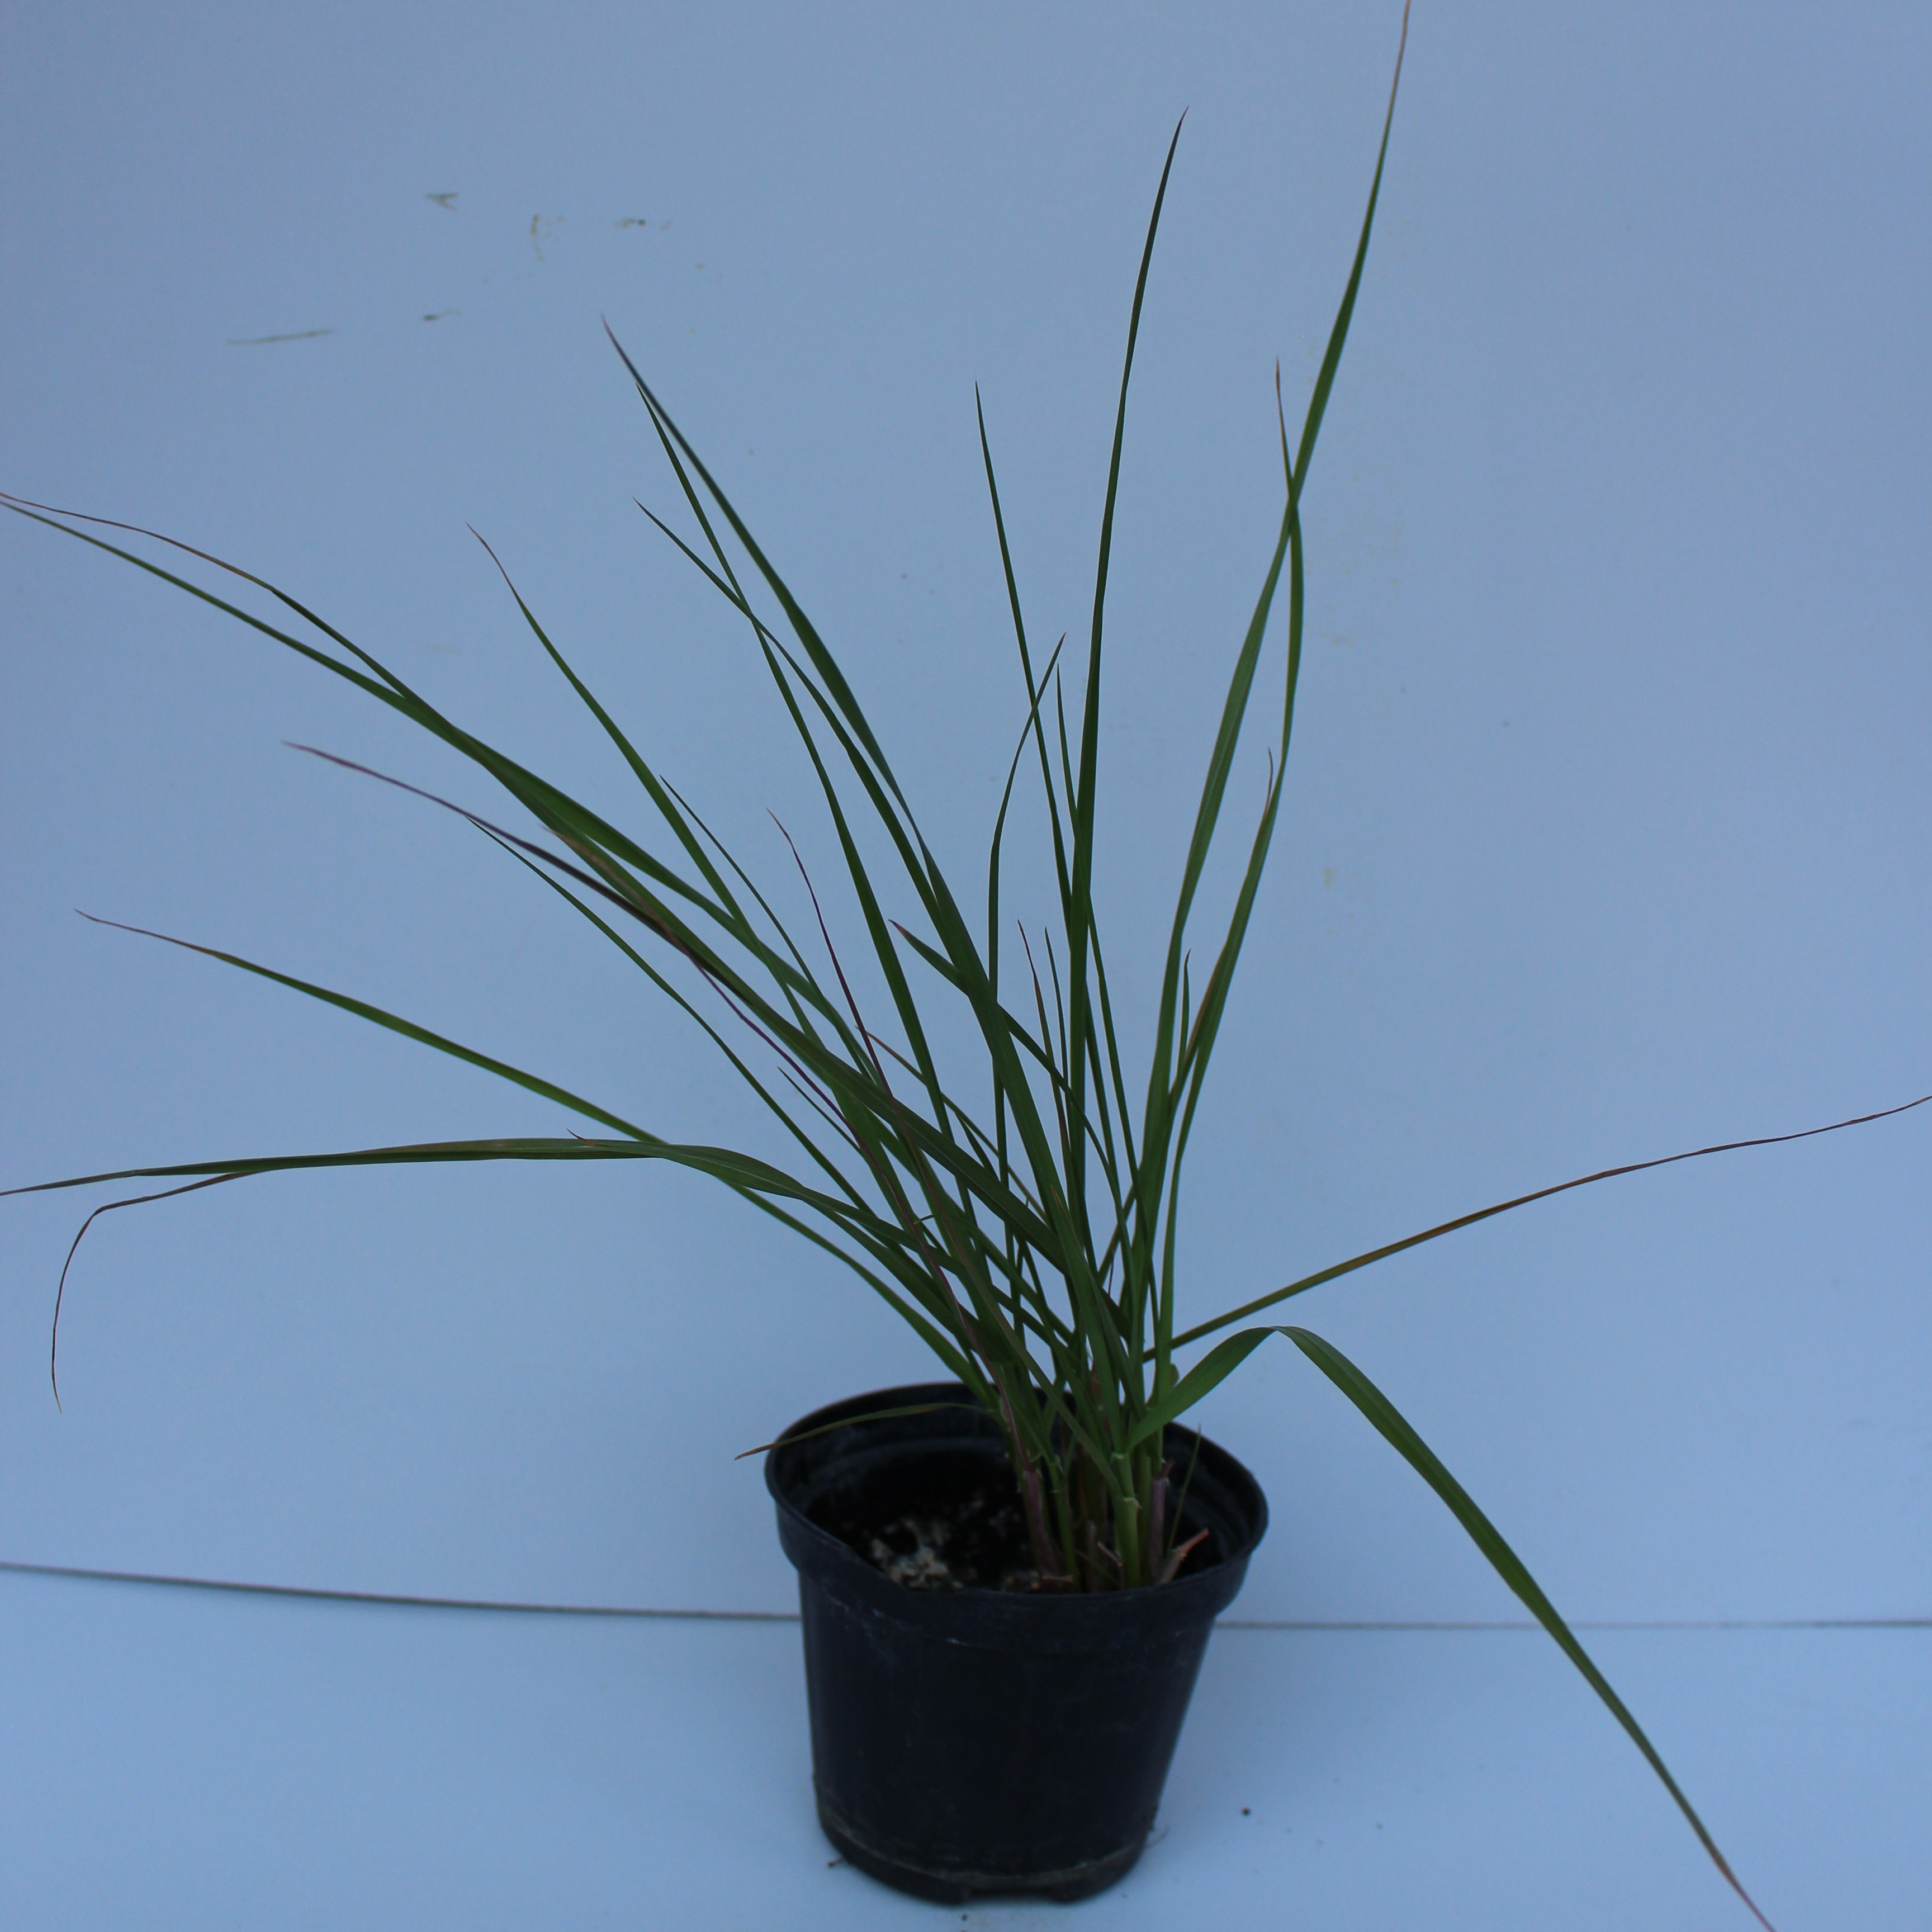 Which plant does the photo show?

Lolium multiflorum
